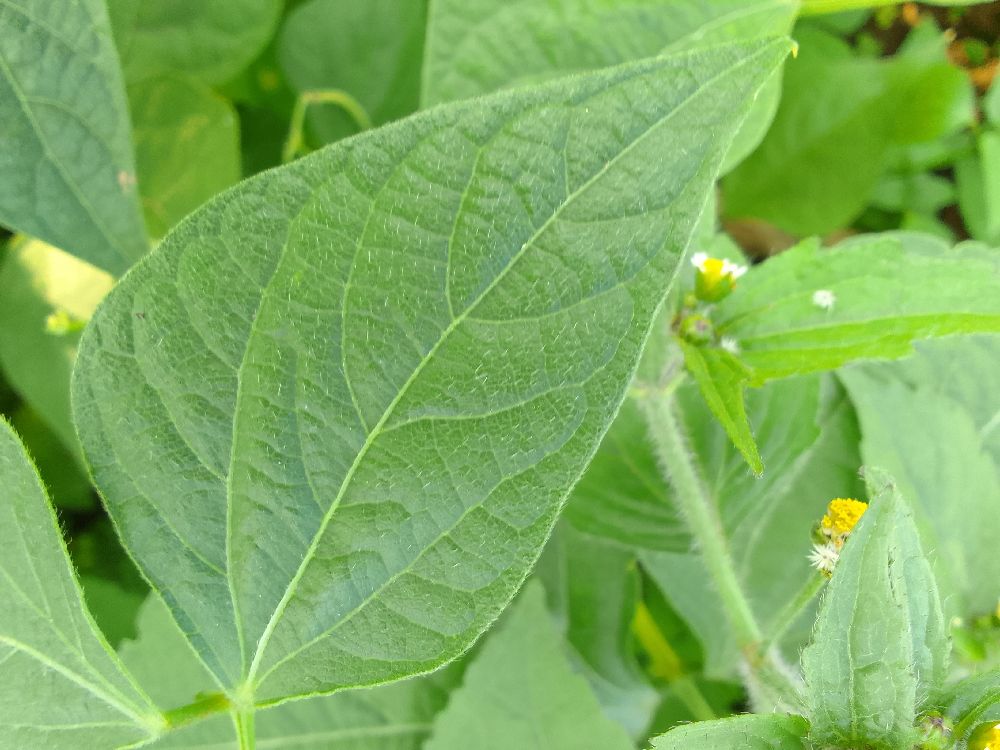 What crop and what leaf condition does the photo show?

common bean, healthy
